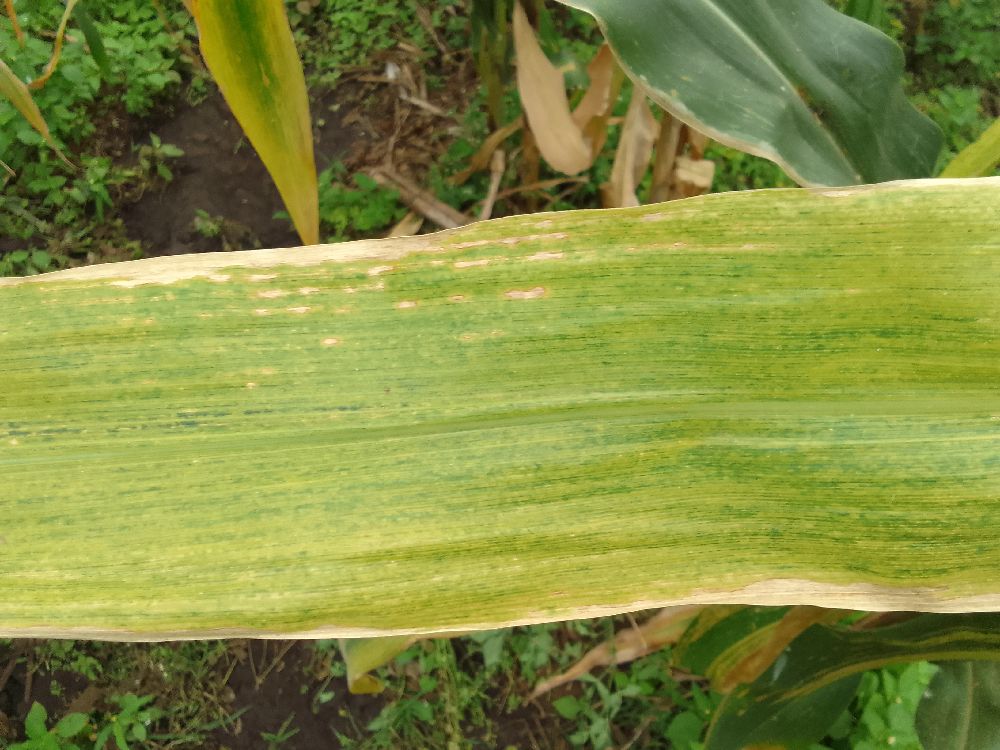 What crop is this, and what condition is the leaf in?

maize, maize lethal necrosis
